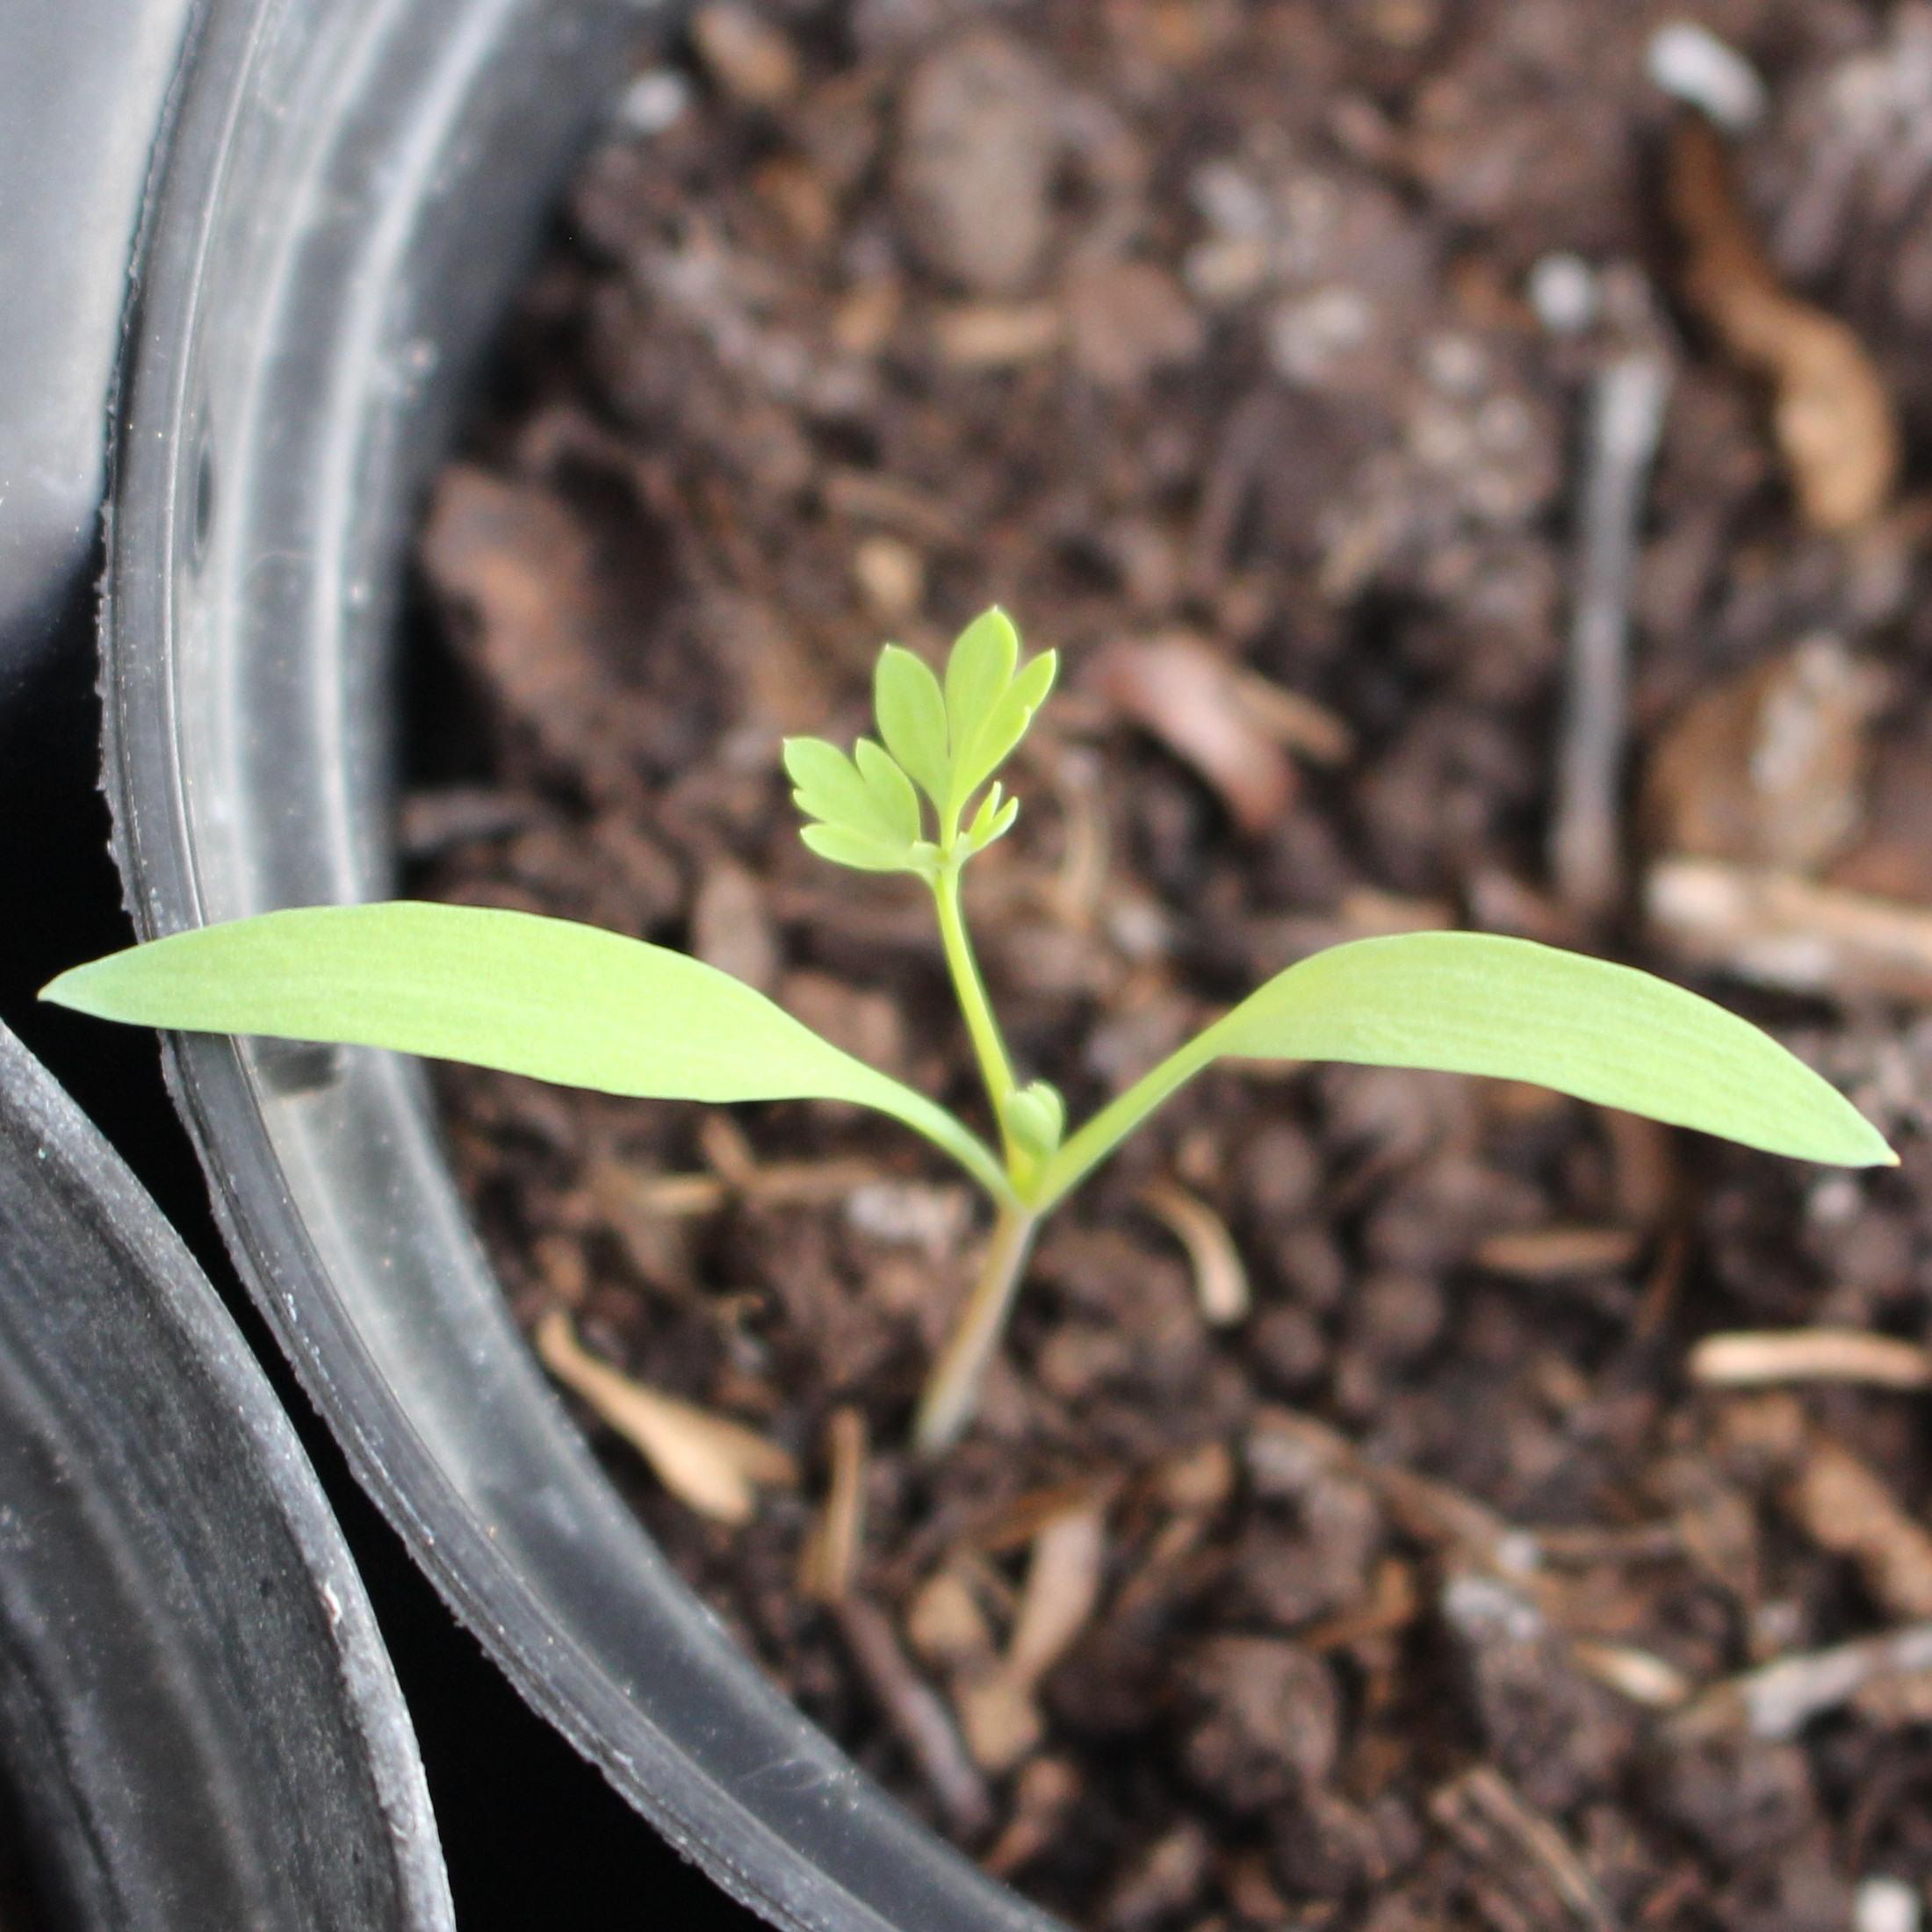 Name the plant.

Fumaria officinalis
